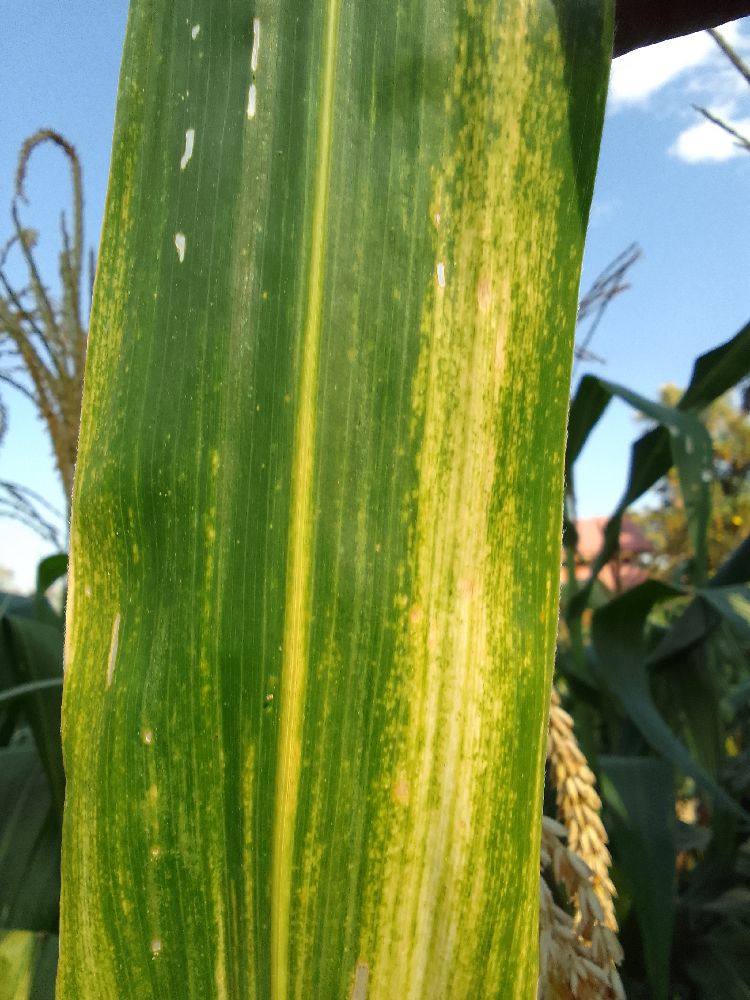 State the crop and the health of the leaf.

maize, maize lethal necrosis
